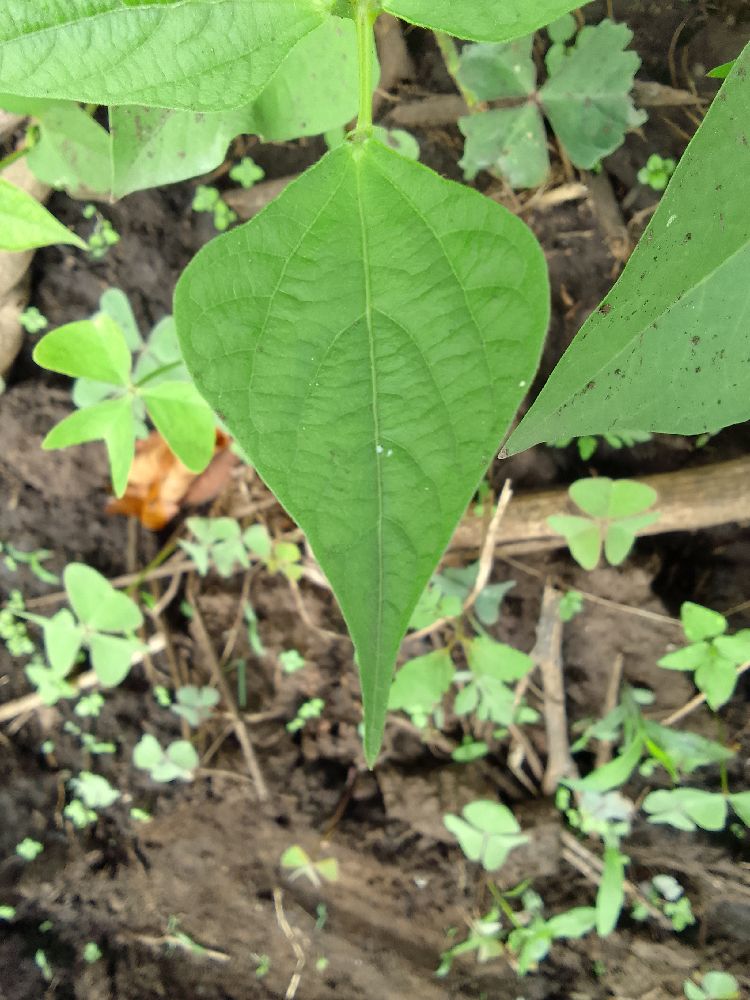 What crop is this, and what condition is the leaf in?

common bean, healthy
